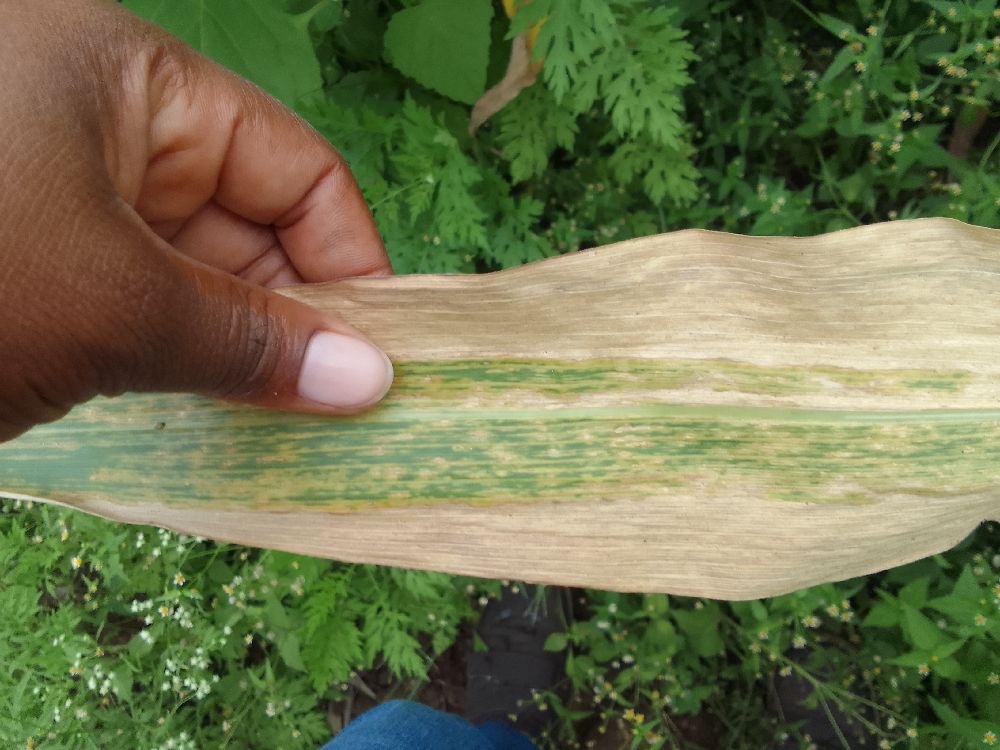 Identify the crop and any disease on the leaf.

maize, maize lethal necrosis
